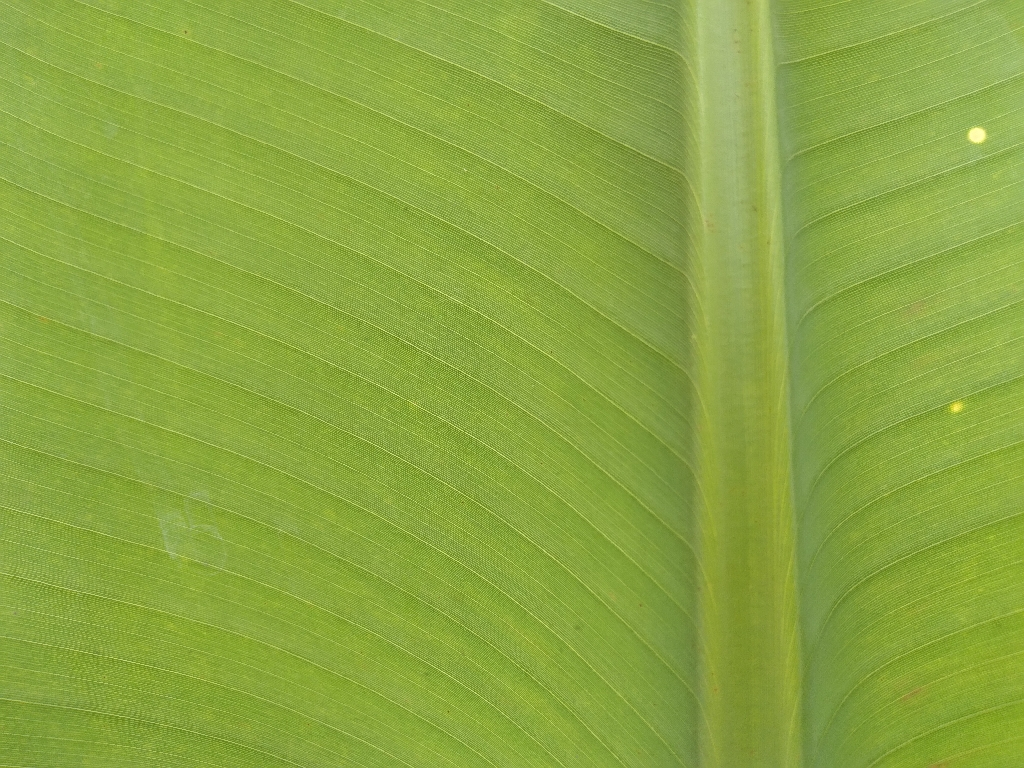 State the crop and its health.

banana, healthy
